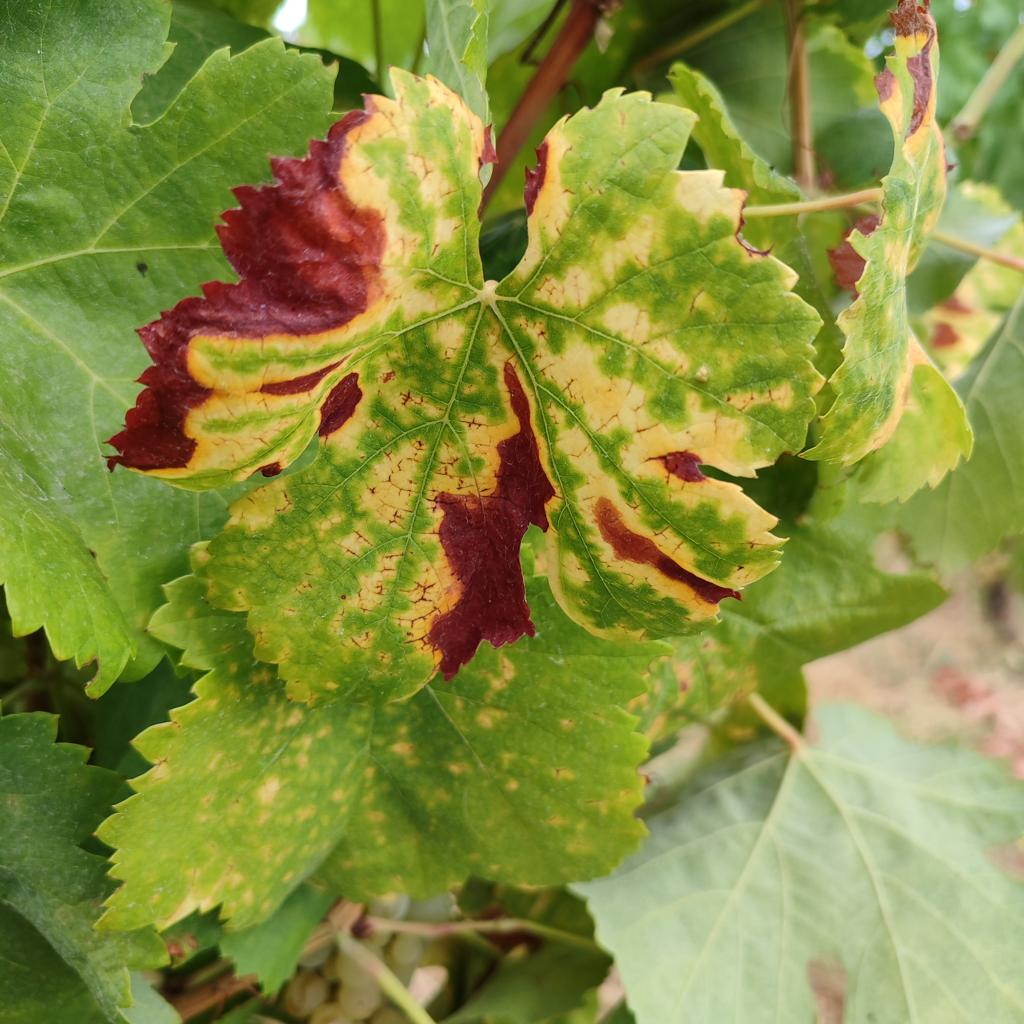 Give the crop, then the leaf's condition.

grapevine, esca complex
